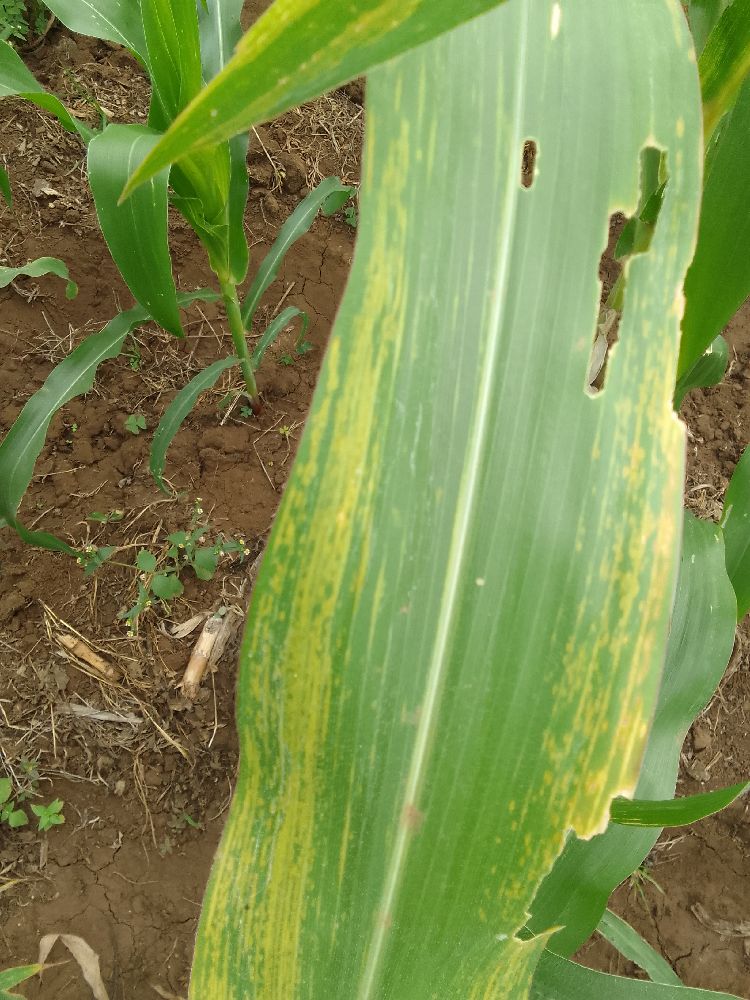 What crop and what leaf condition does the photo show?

maize, maize lethal necrosis
